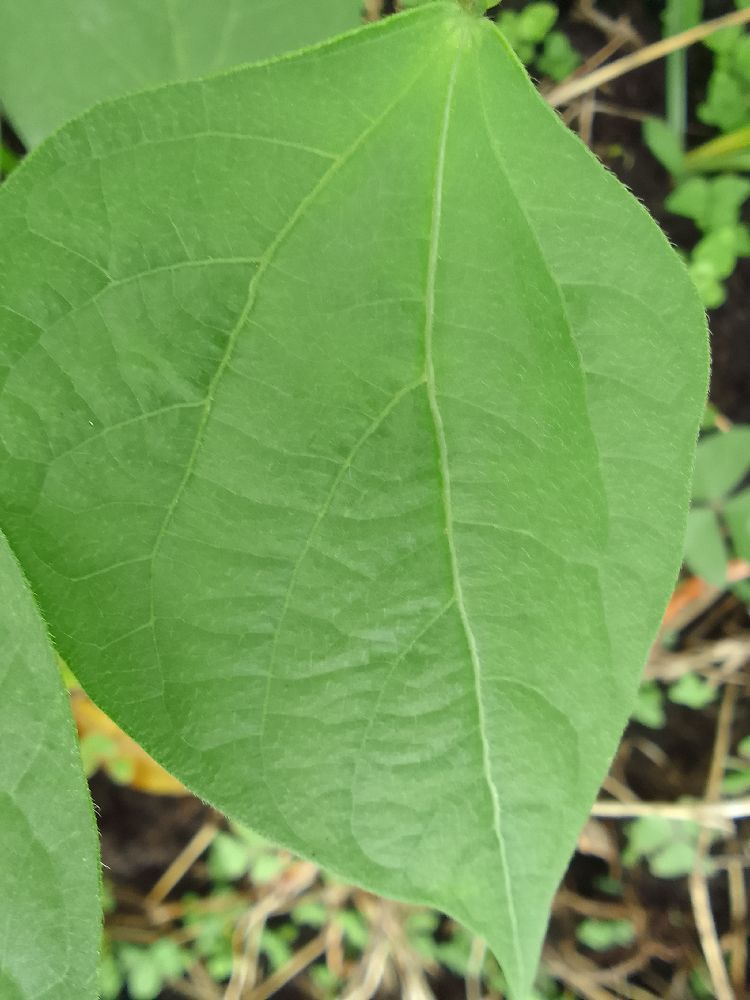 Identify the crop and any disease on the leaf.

common bean, healthy
